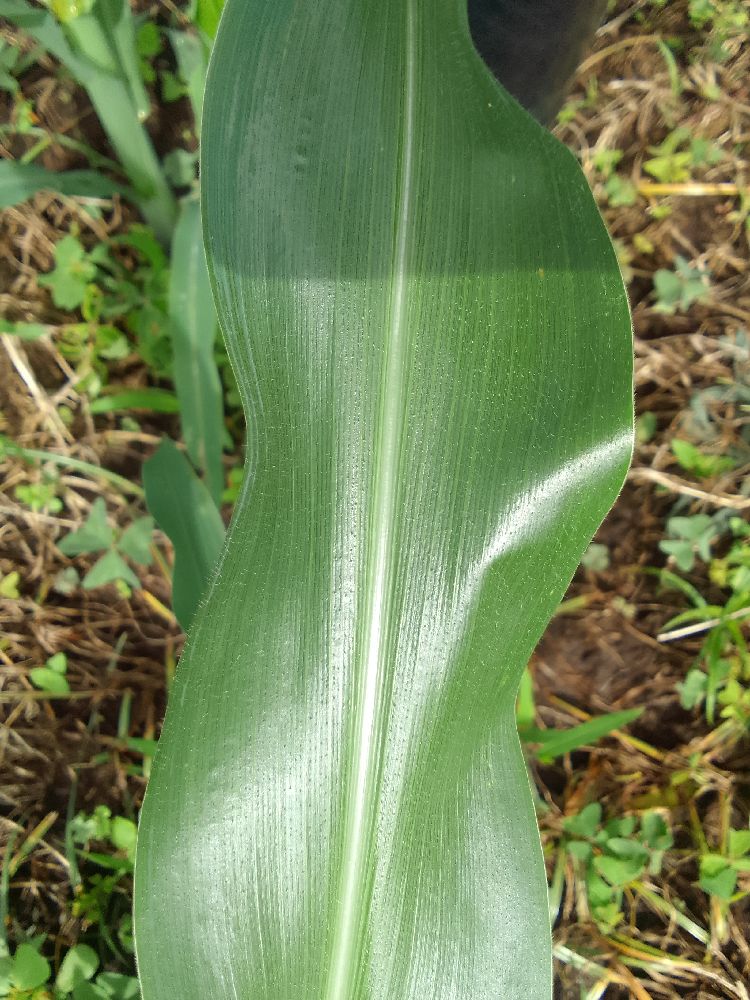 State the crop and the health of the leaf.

maize, healthy
